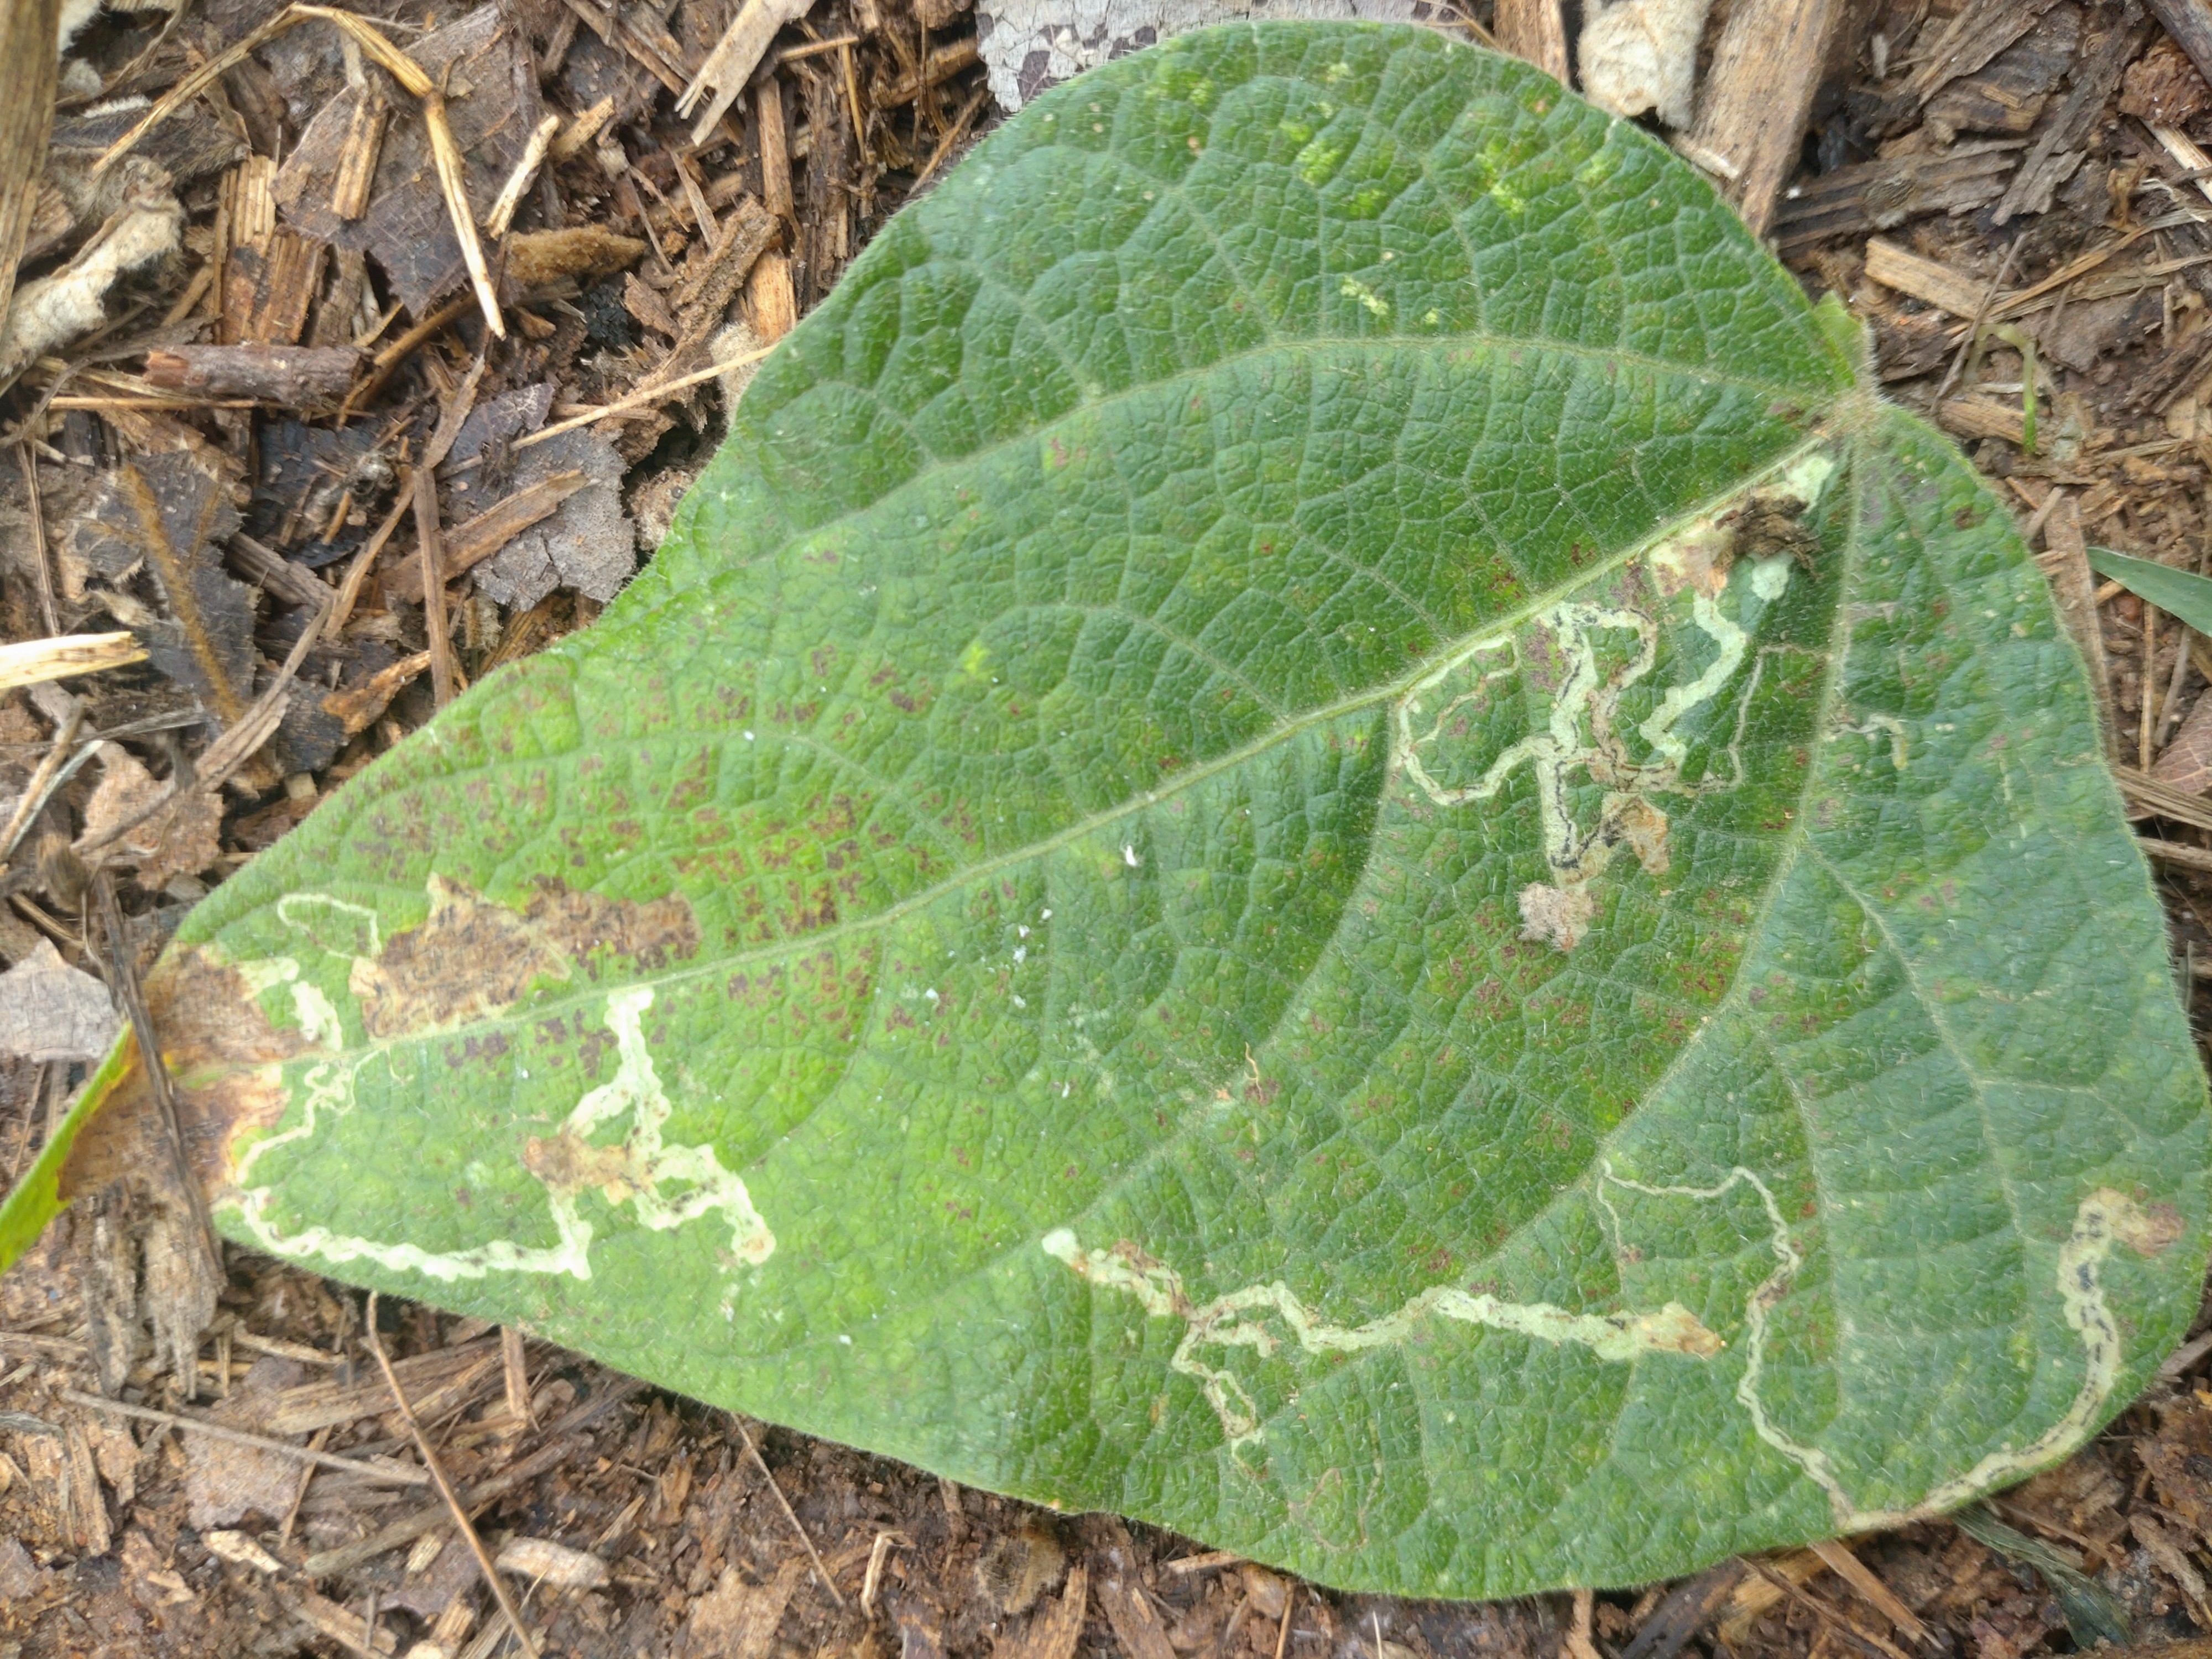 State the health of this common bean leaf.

anthracnose
